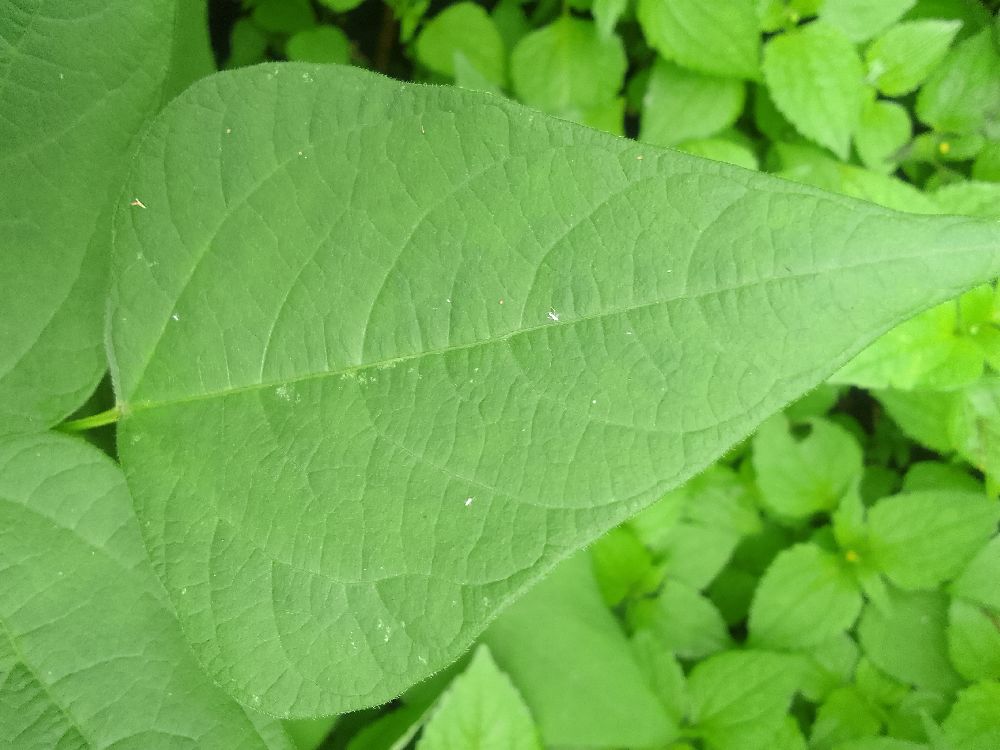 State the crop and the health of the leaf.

common bean, healthy
